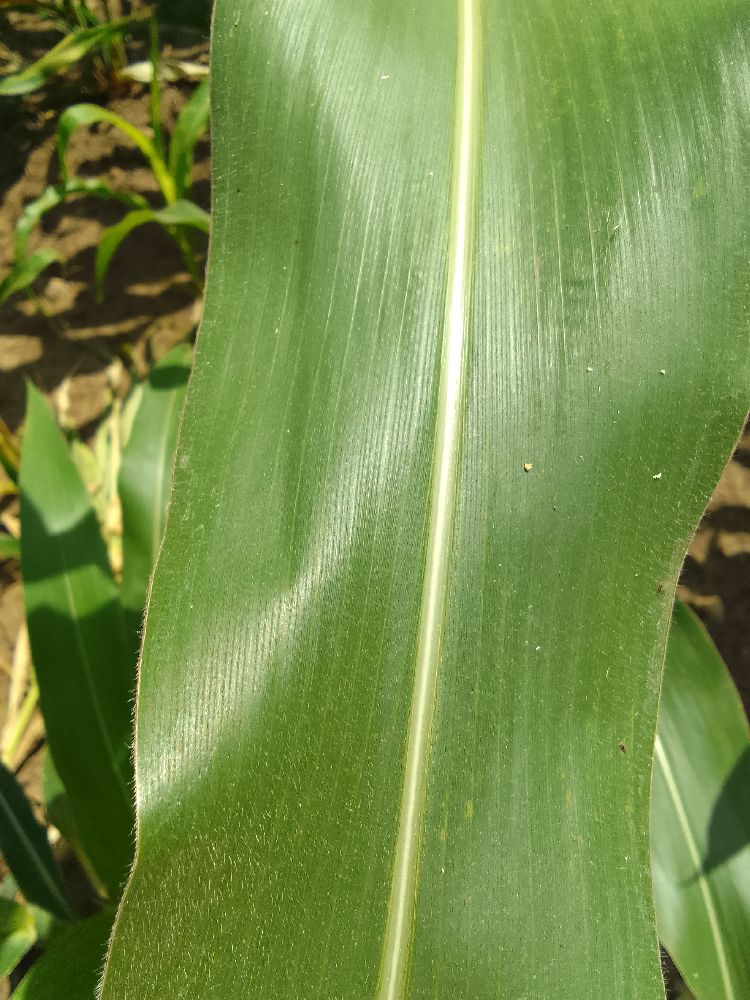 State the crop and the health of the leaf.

maize, healthy
